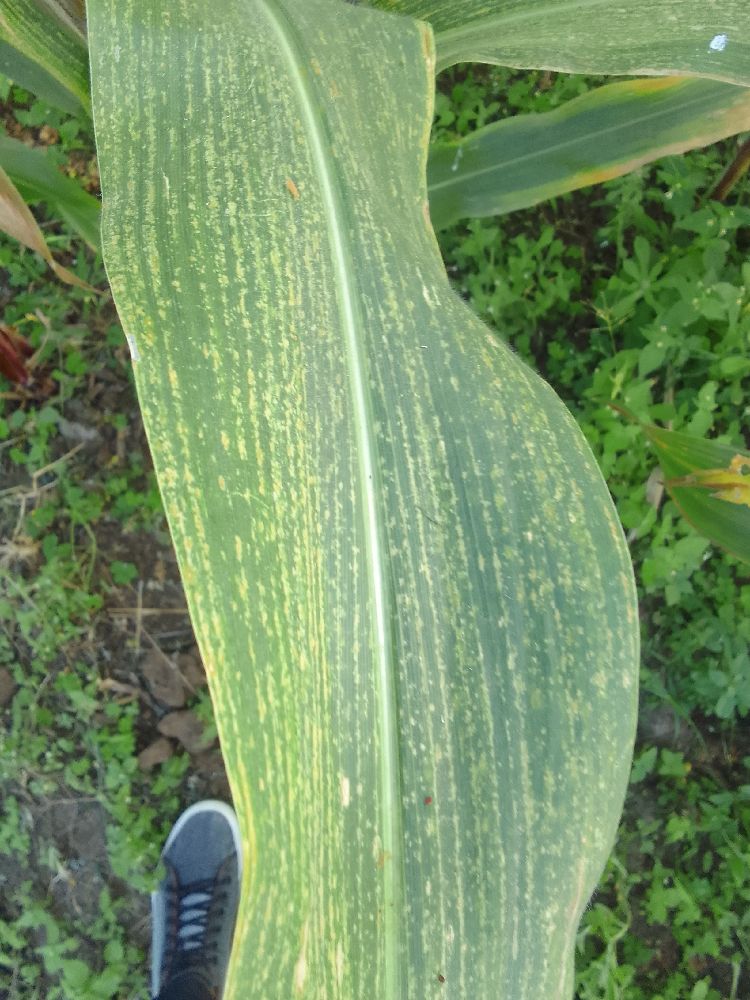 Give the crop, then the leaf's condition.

maize, maize lethal necrosis
